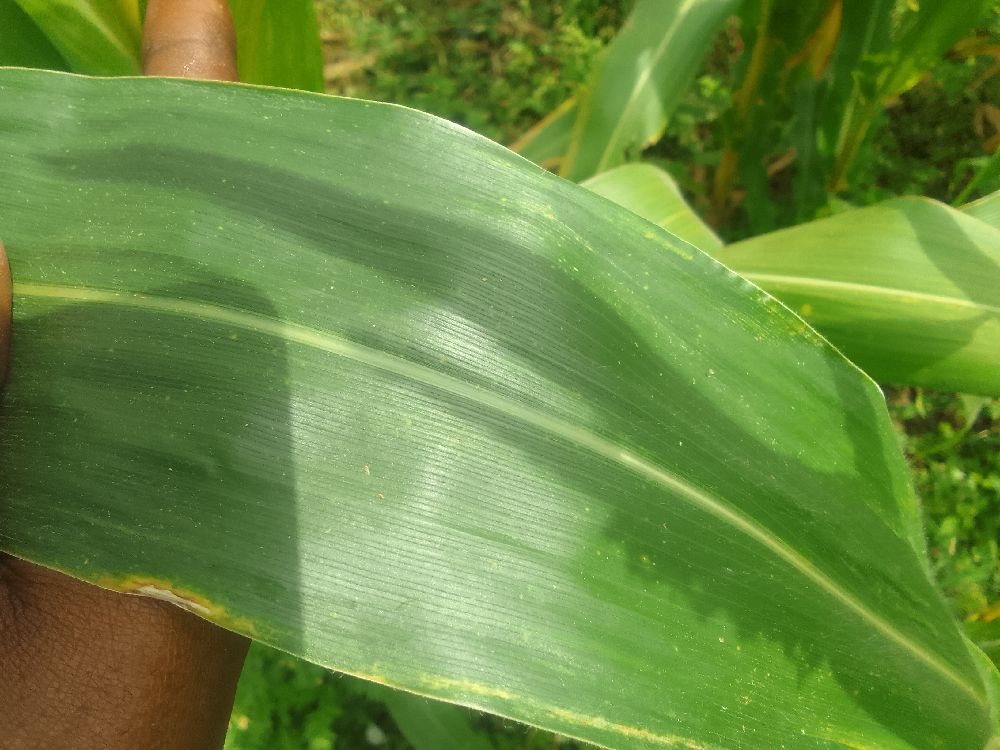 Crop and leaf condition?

maize, healthy
